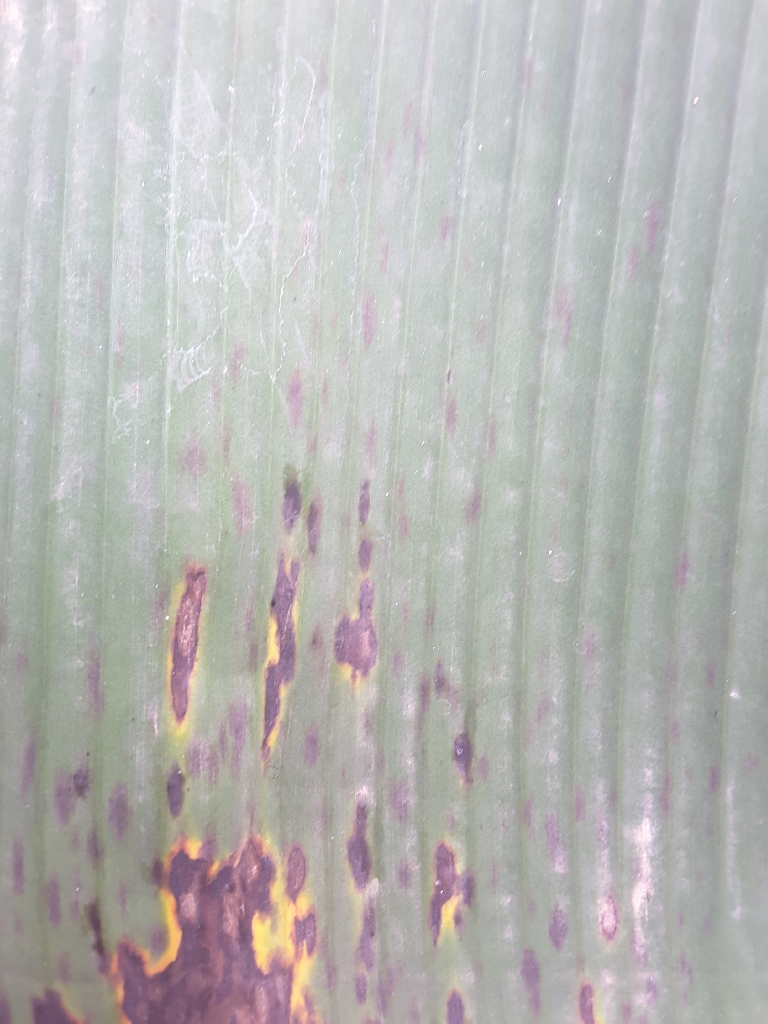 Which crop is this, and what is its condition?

banana, black sigatoka
